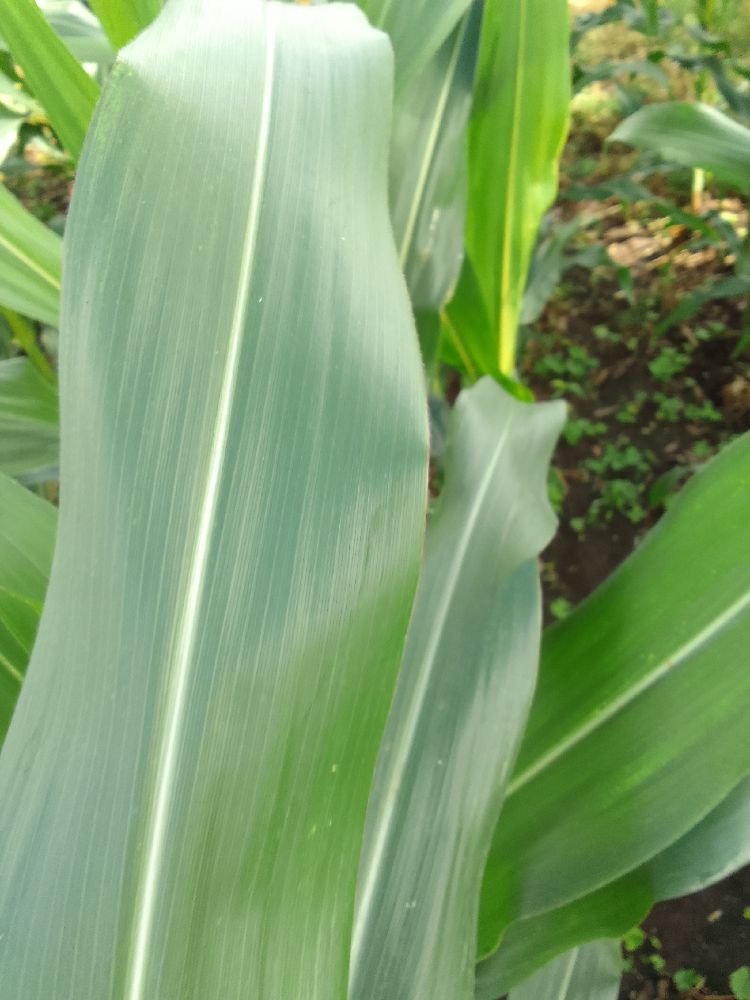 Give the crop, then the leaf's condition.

maize, healthy
